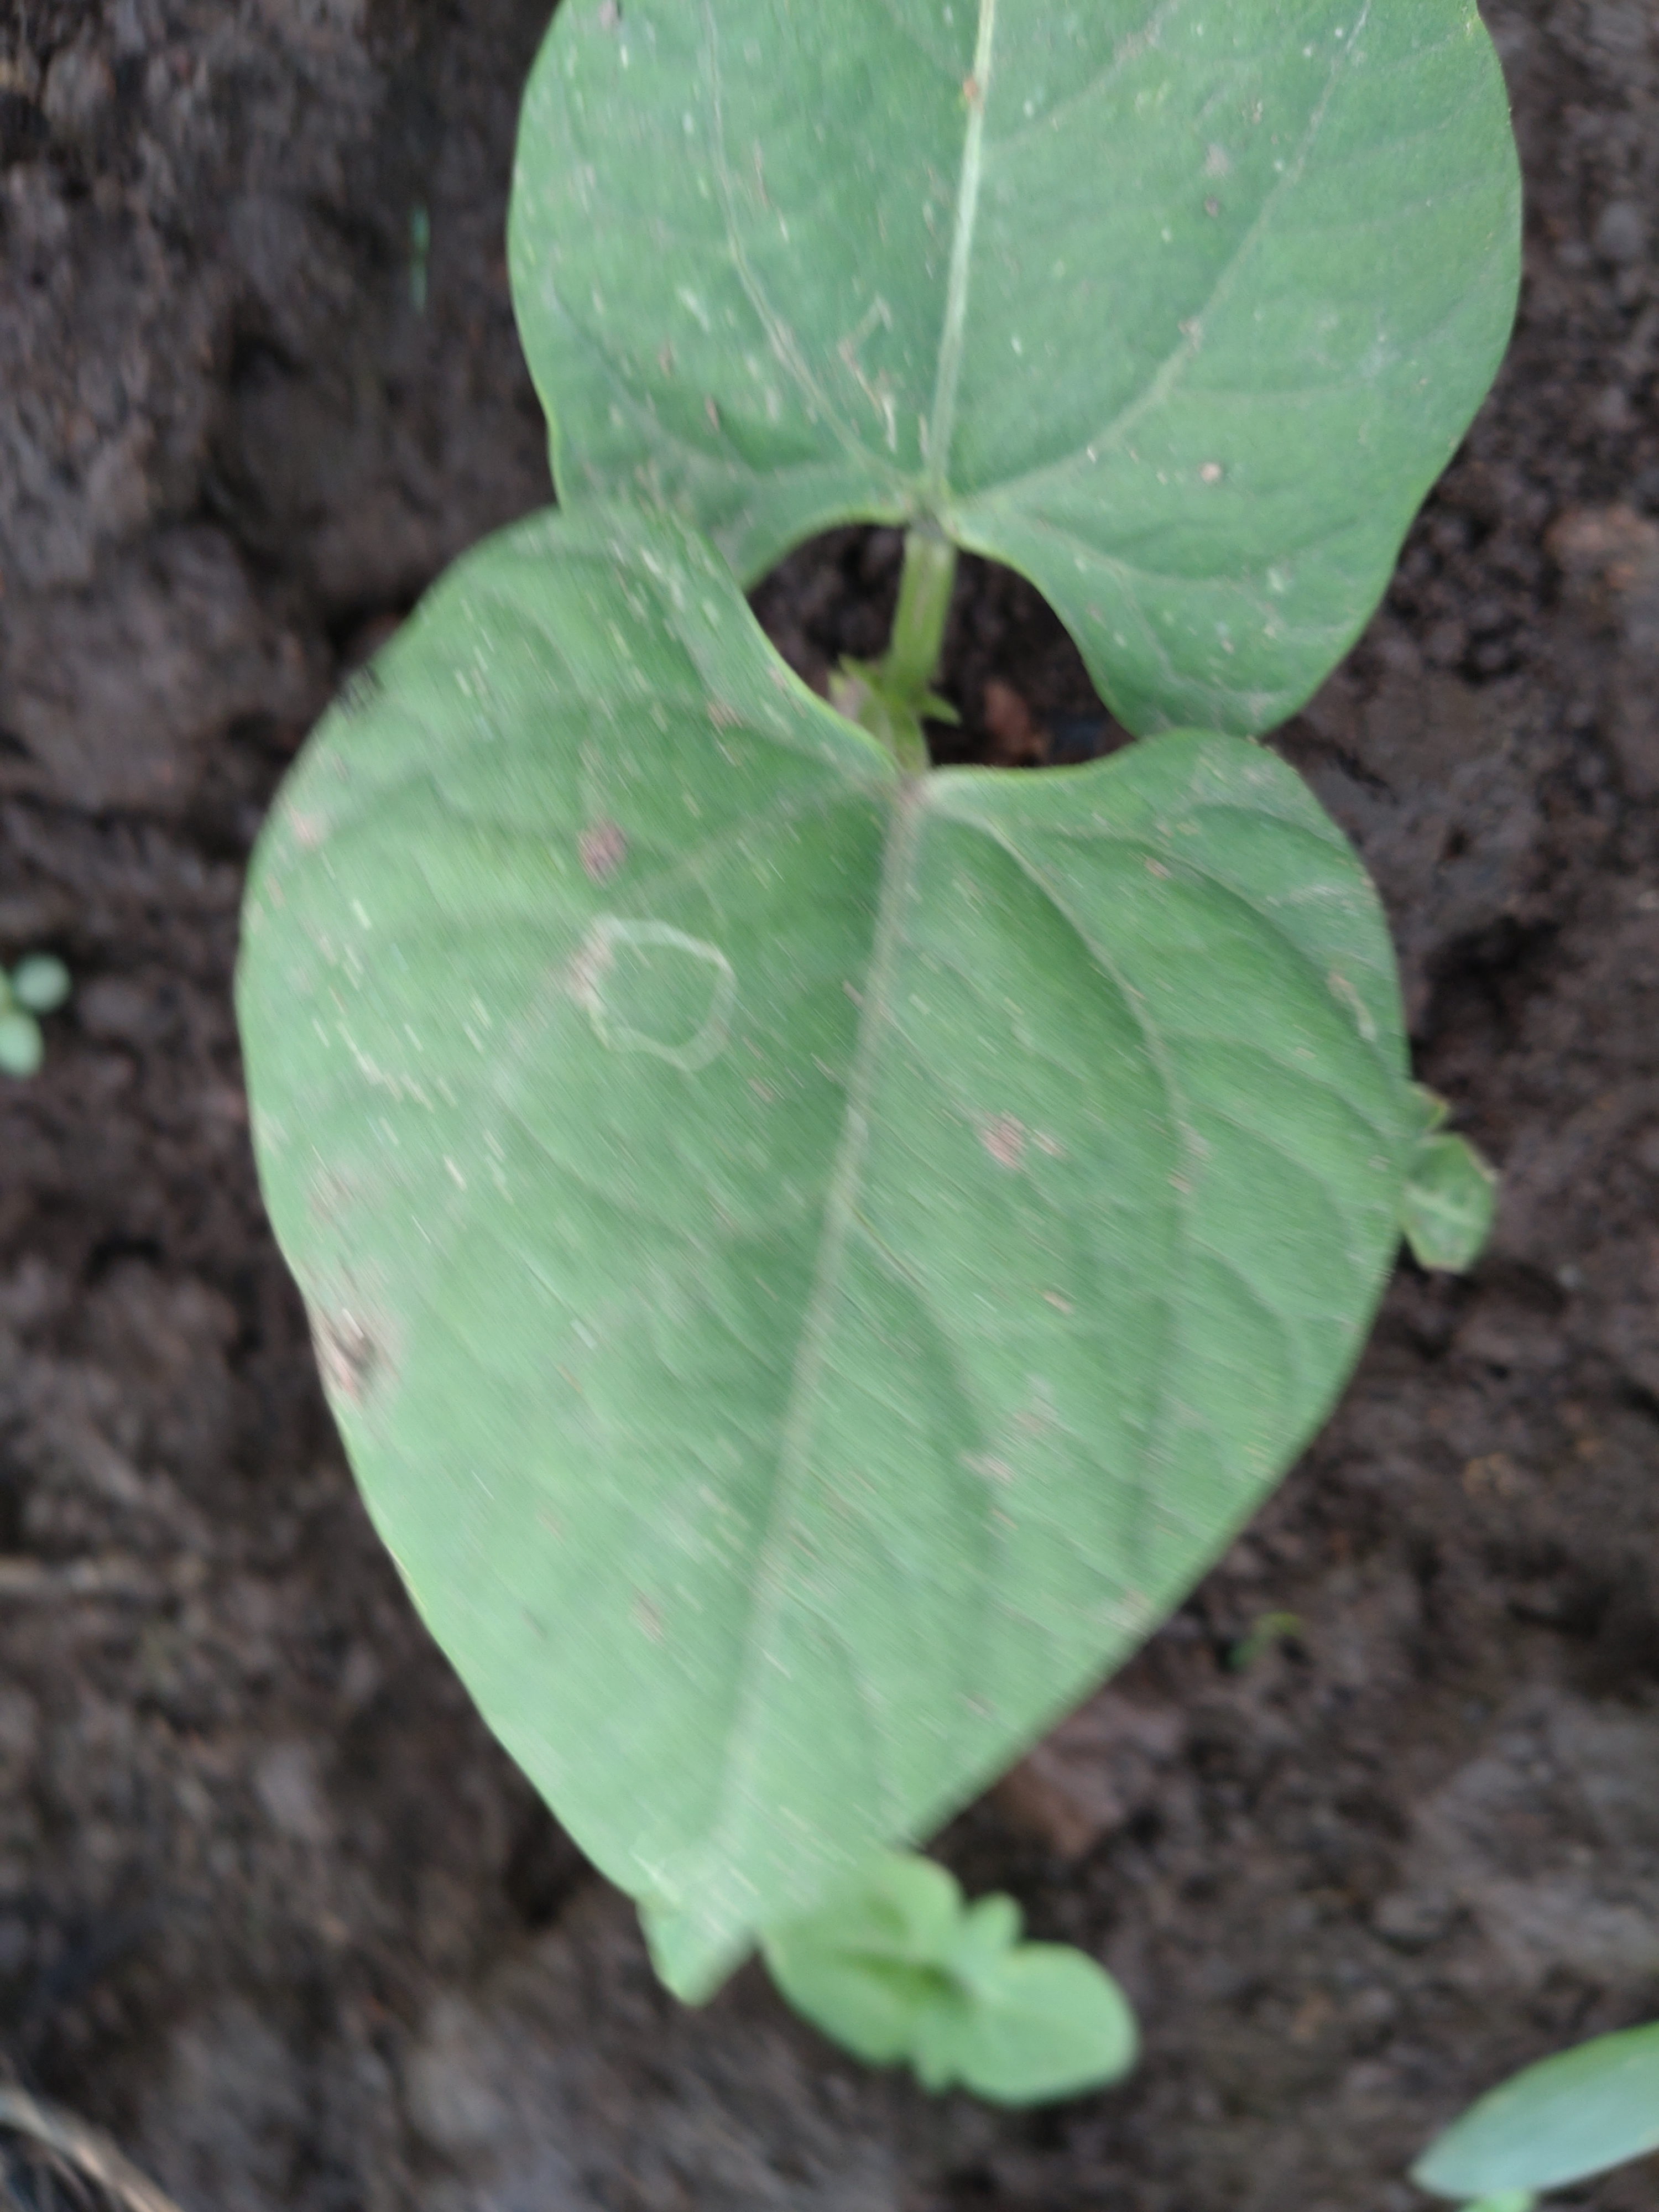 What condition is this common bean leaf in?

healthy
